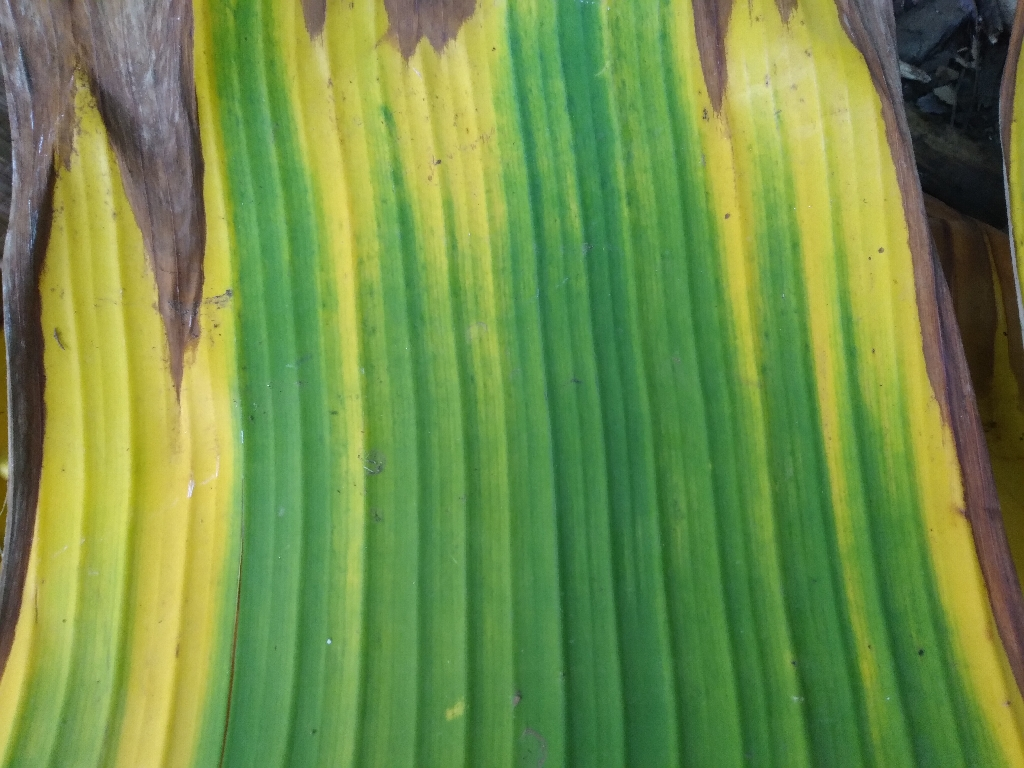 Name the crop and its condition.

banana, fusarium wilt race 1
